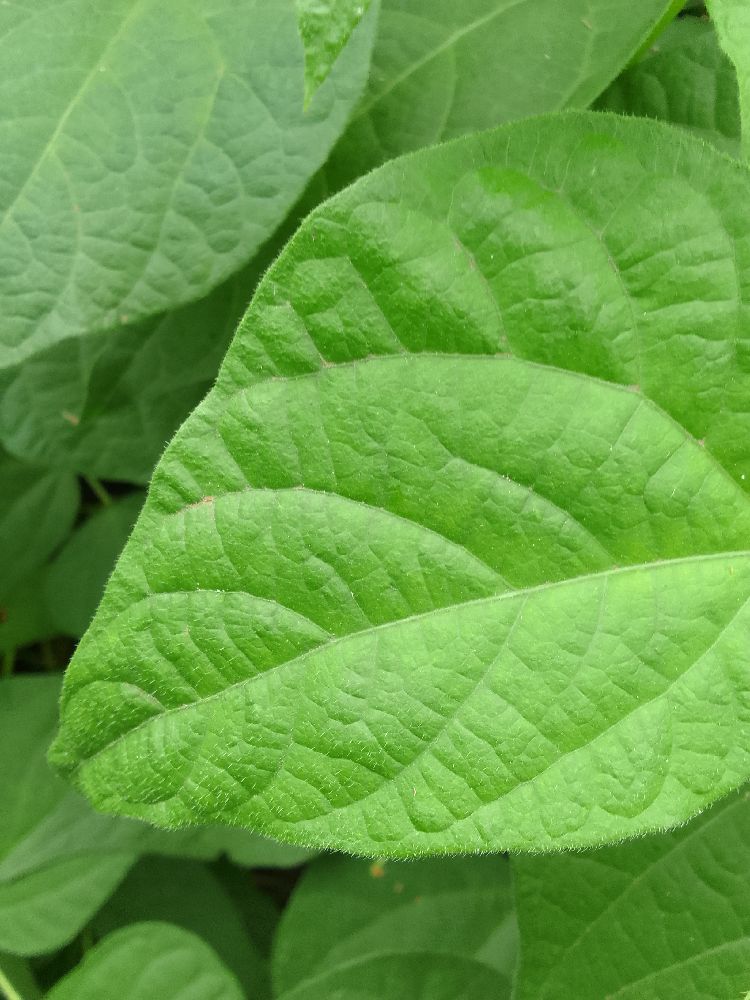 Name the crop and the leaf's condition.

common bean, healthy
